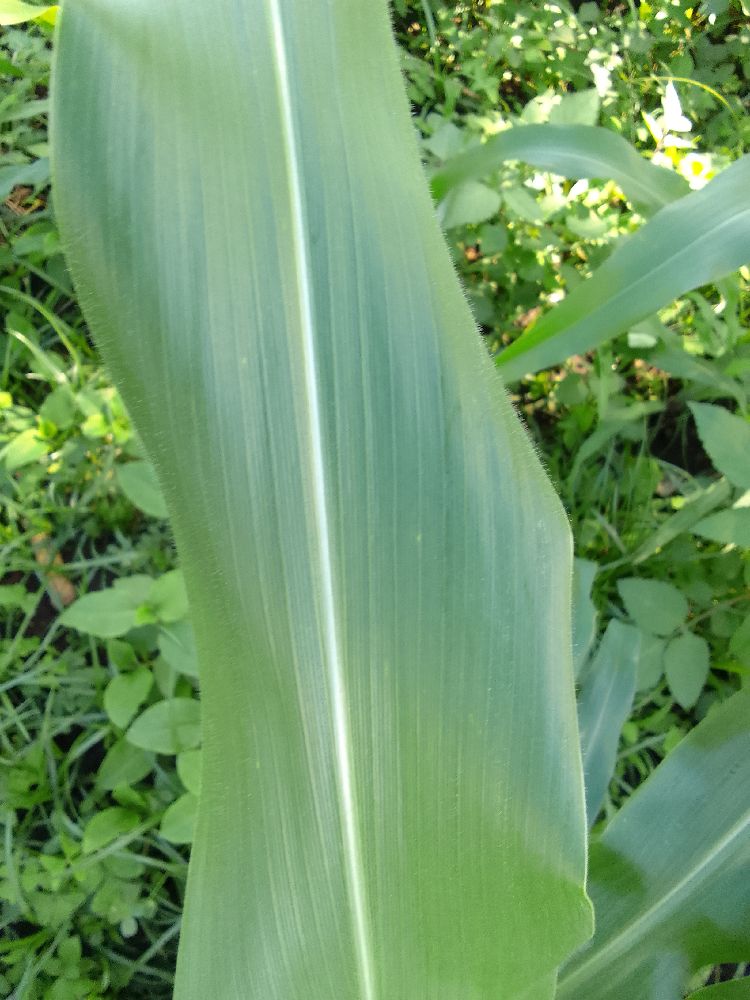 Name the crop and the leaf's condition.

maize, healthy
